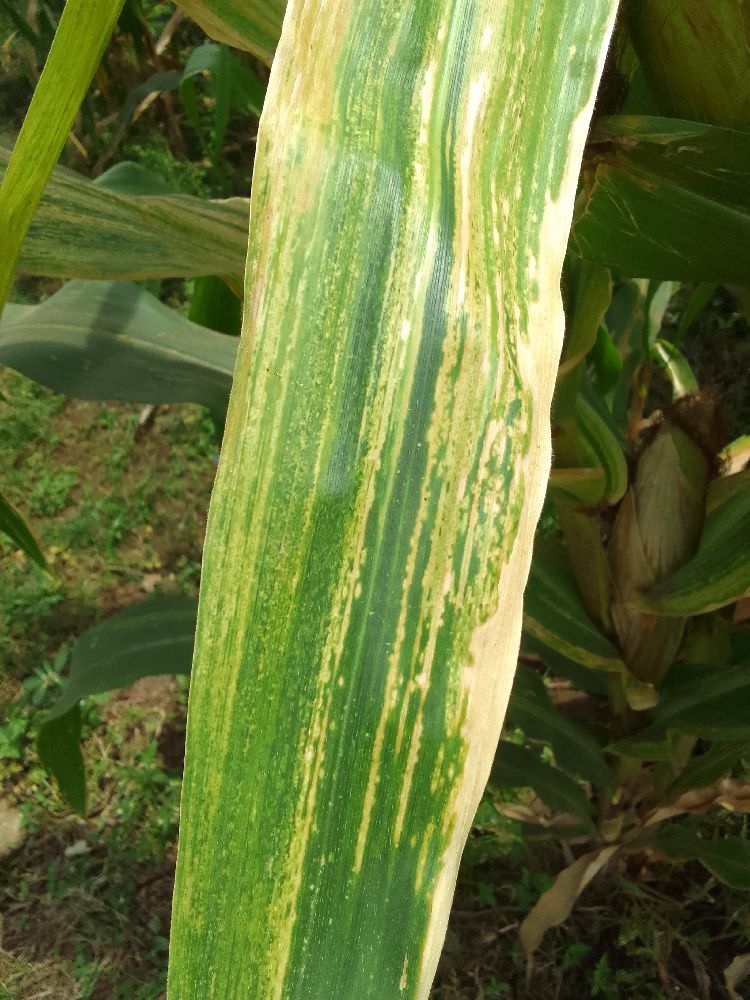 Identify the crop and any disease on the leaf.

maize, maize lethal necrosis
